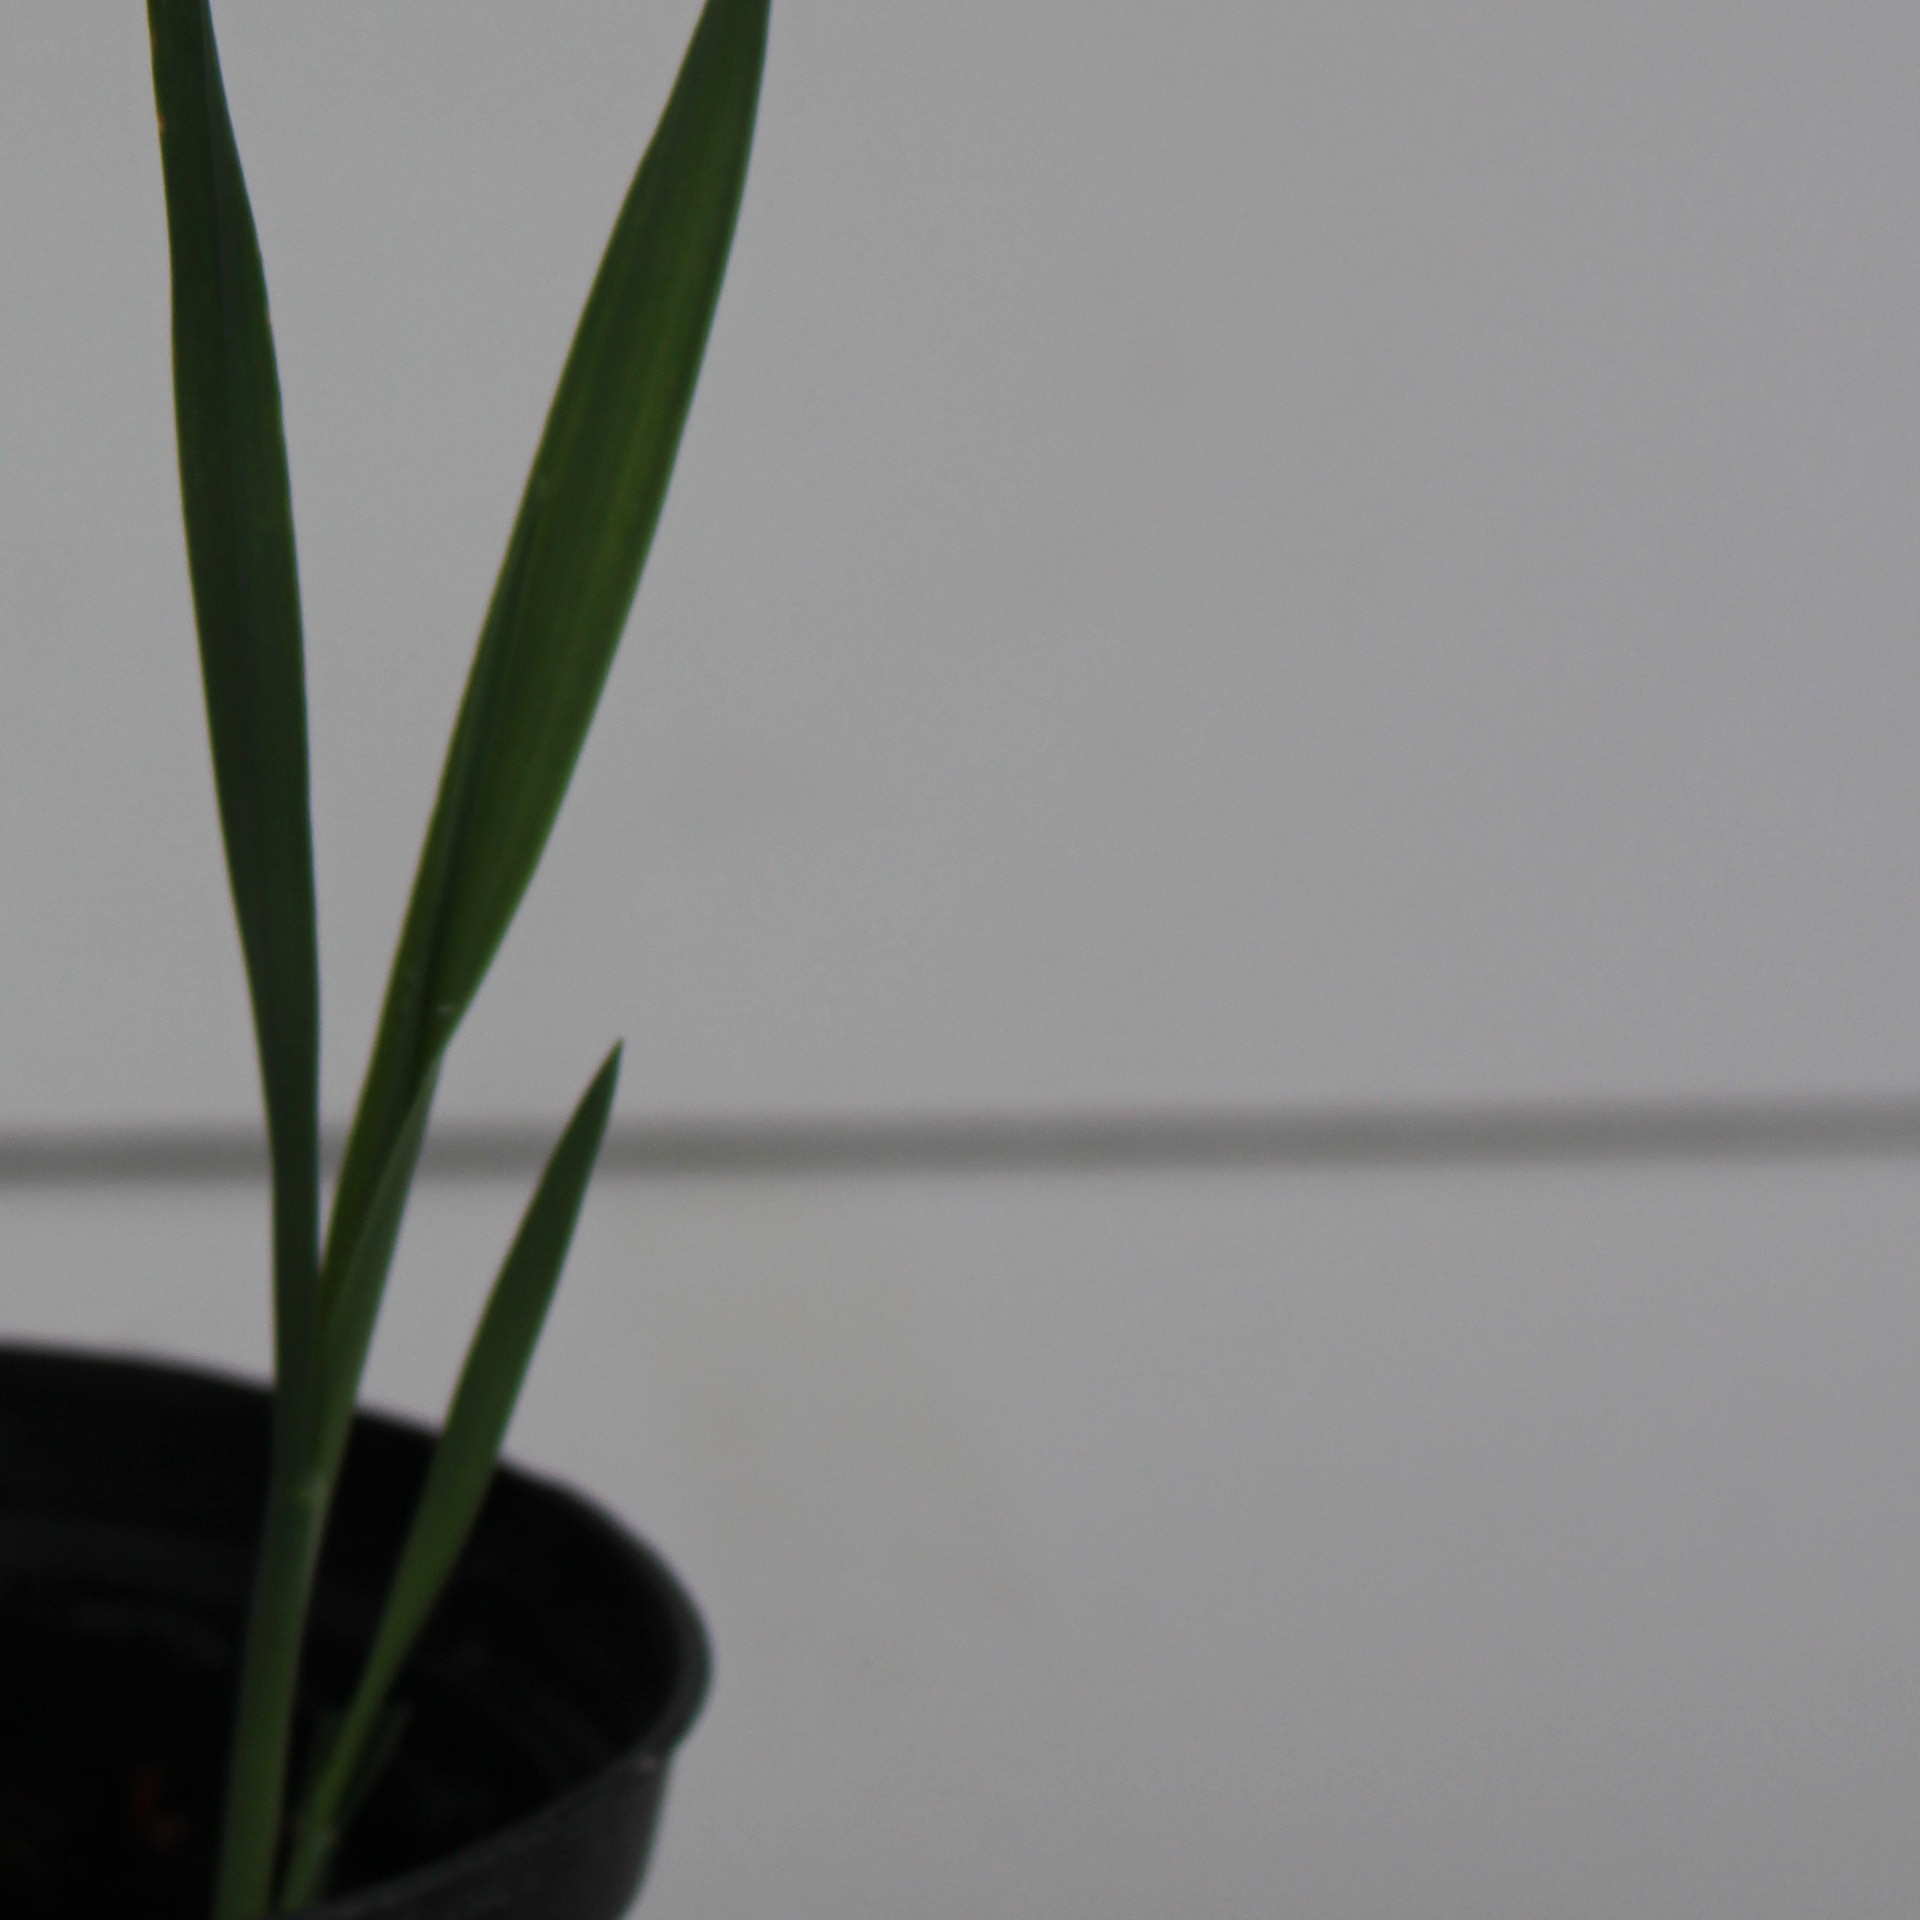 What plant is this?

Avena sterilis
